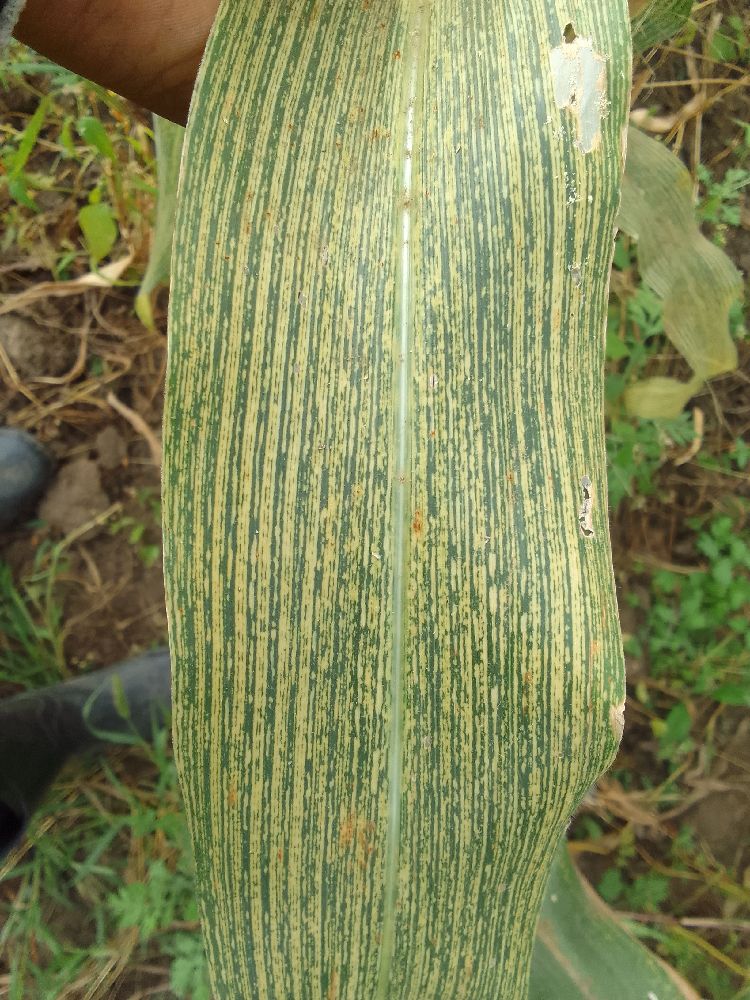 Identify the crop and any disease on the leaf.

maize, maize streak virus
